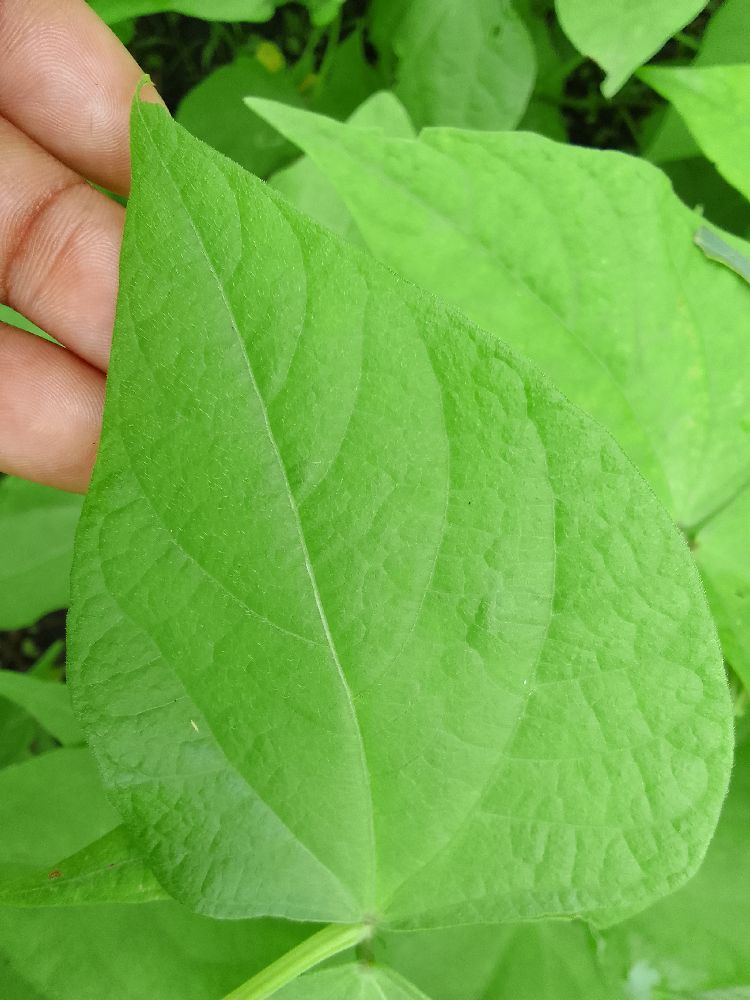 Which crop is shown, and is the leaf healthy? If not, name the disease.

common bean, healthy
